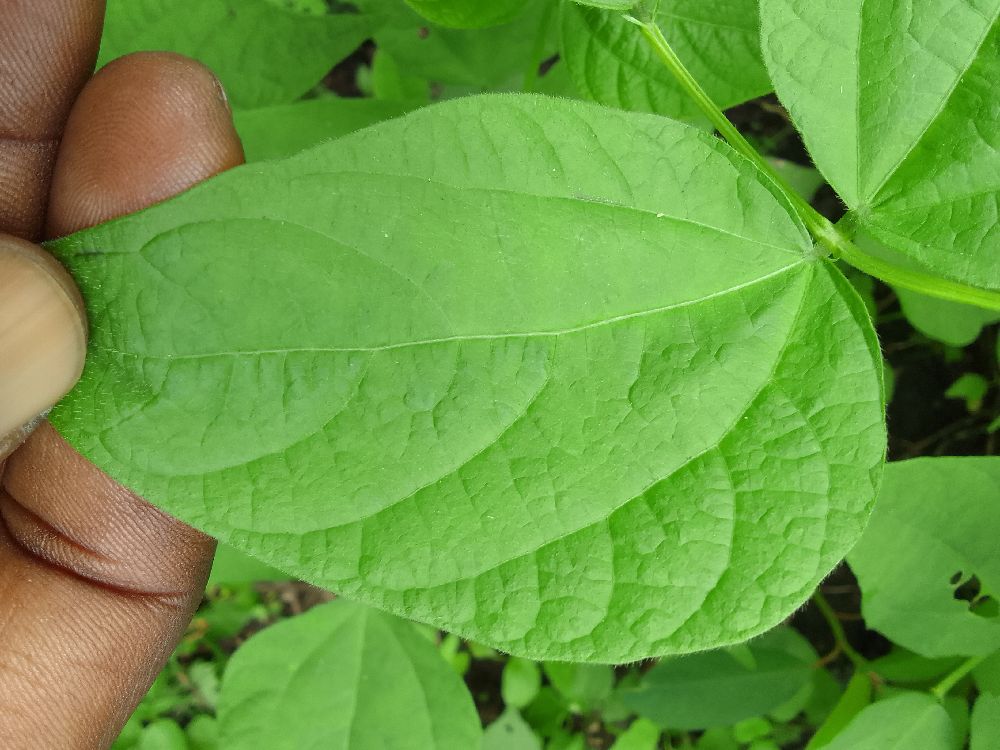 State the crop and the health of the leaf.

common bean, healthy
